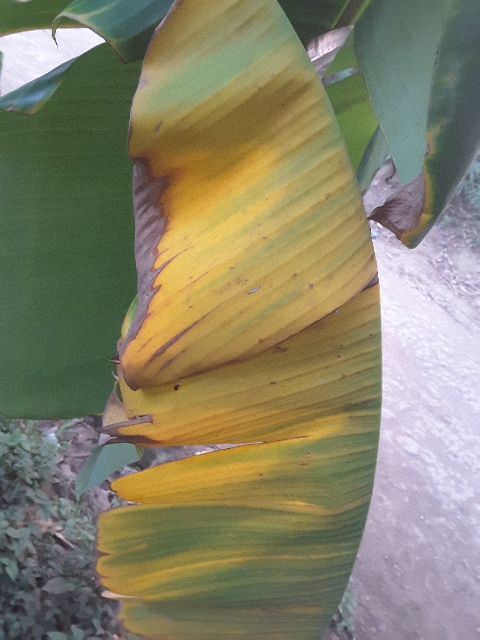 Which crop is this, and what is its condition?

banana, fusarium wilt race 1
